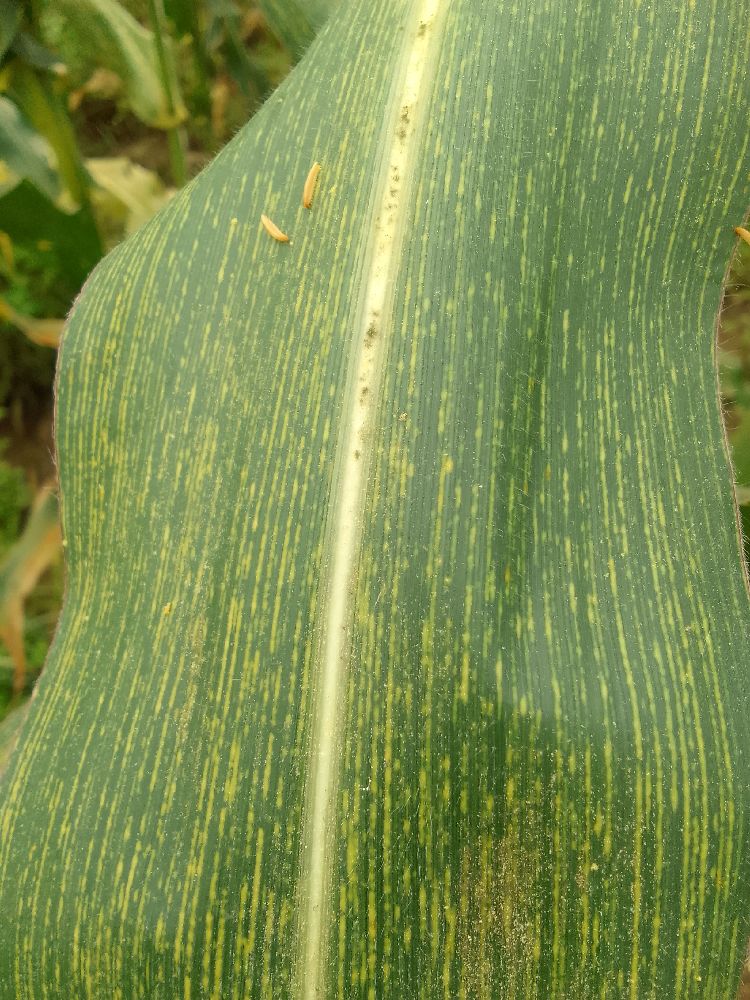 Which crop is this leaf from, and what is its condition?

maize, maize streak virus
